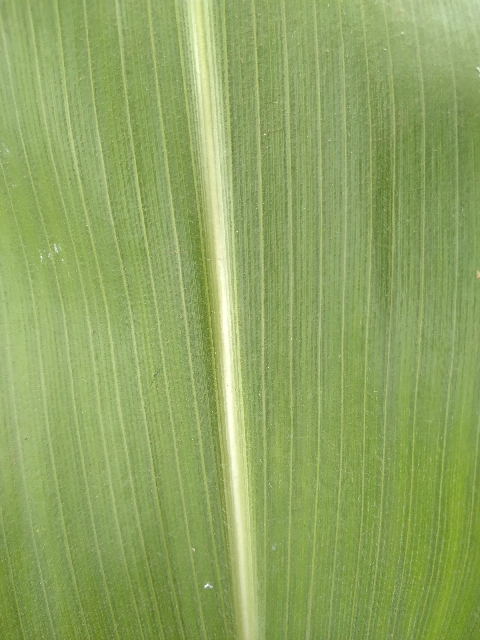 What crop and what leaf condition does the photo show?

maize, healthy
